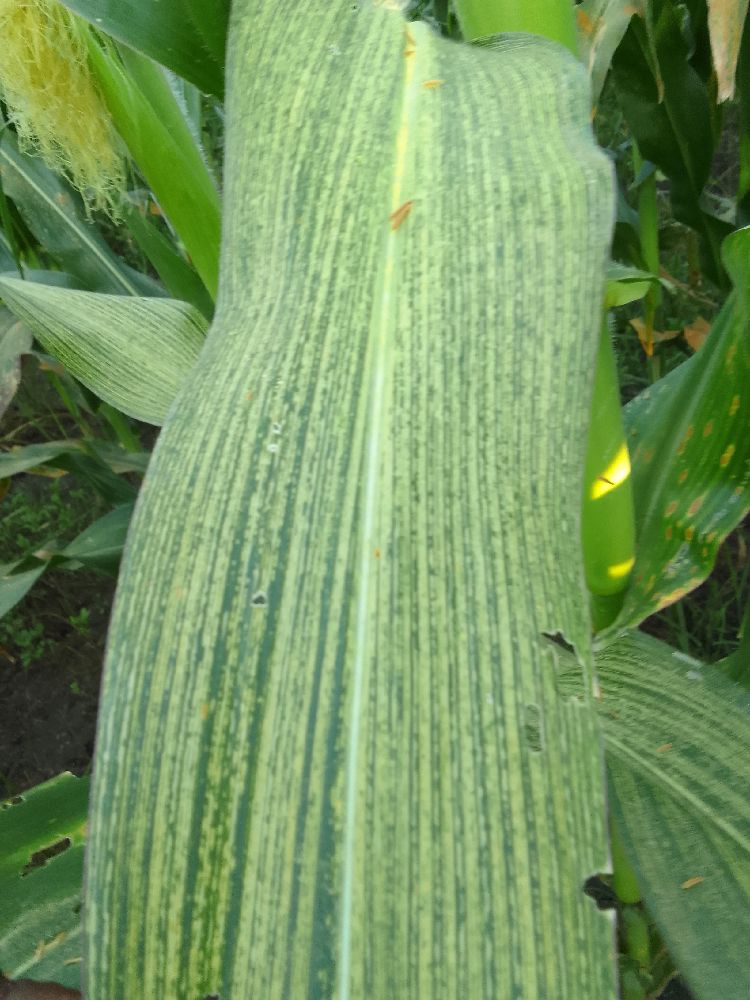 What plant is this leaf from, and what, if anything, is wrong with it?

maize, maize streak virus
